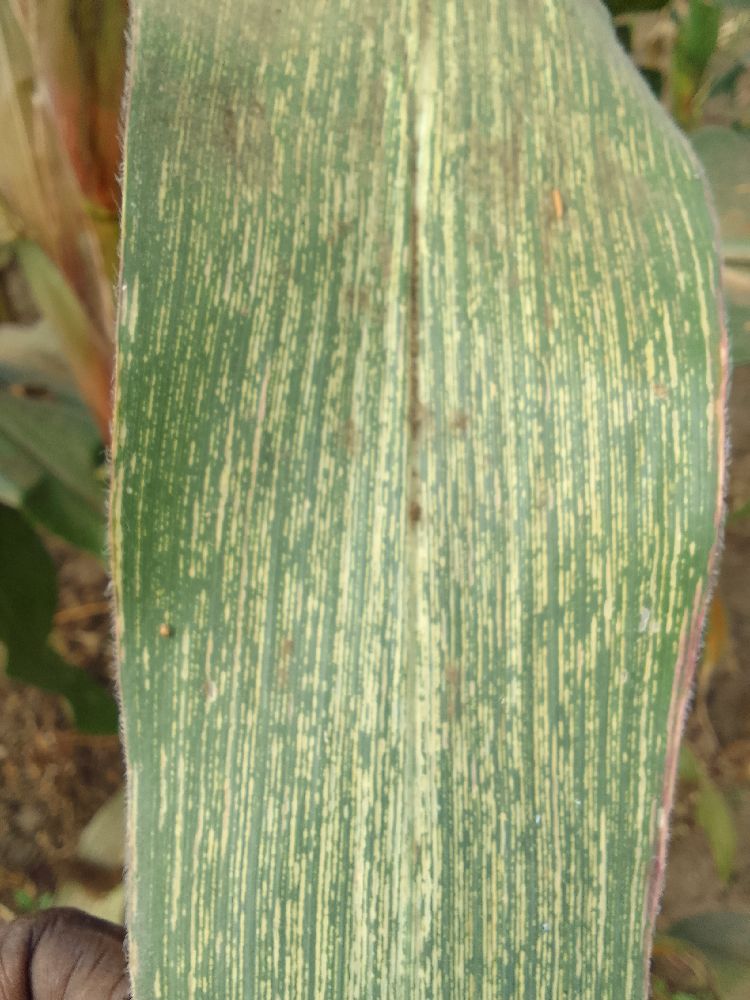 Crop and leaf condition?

maize, maize streak virus
